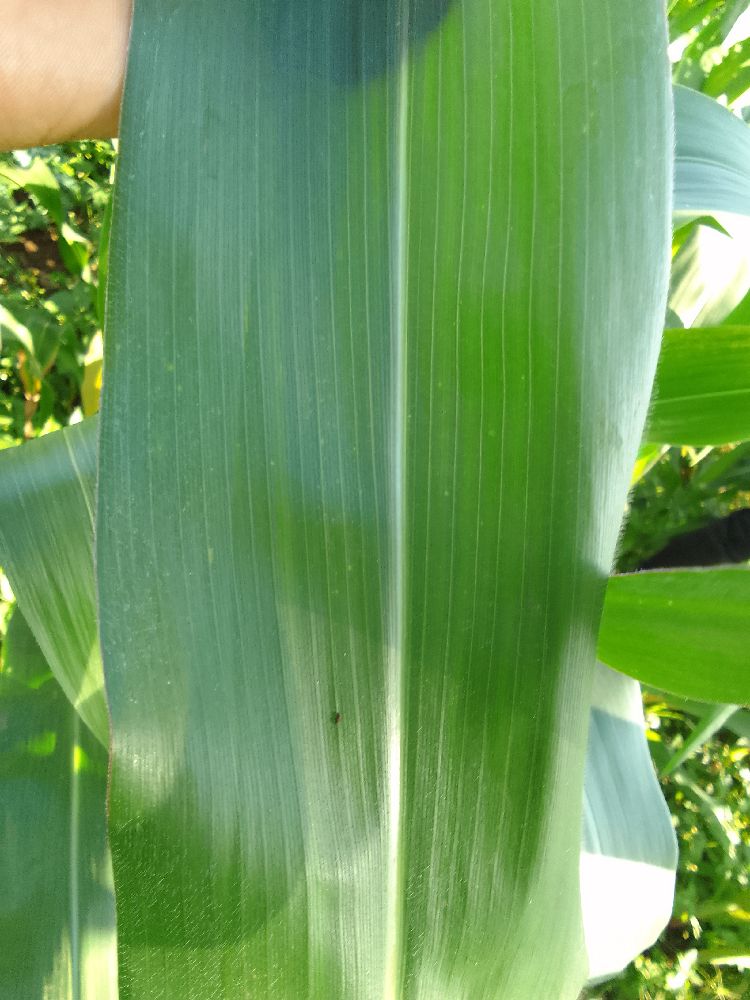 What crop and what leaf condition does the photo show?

maize, healthy
